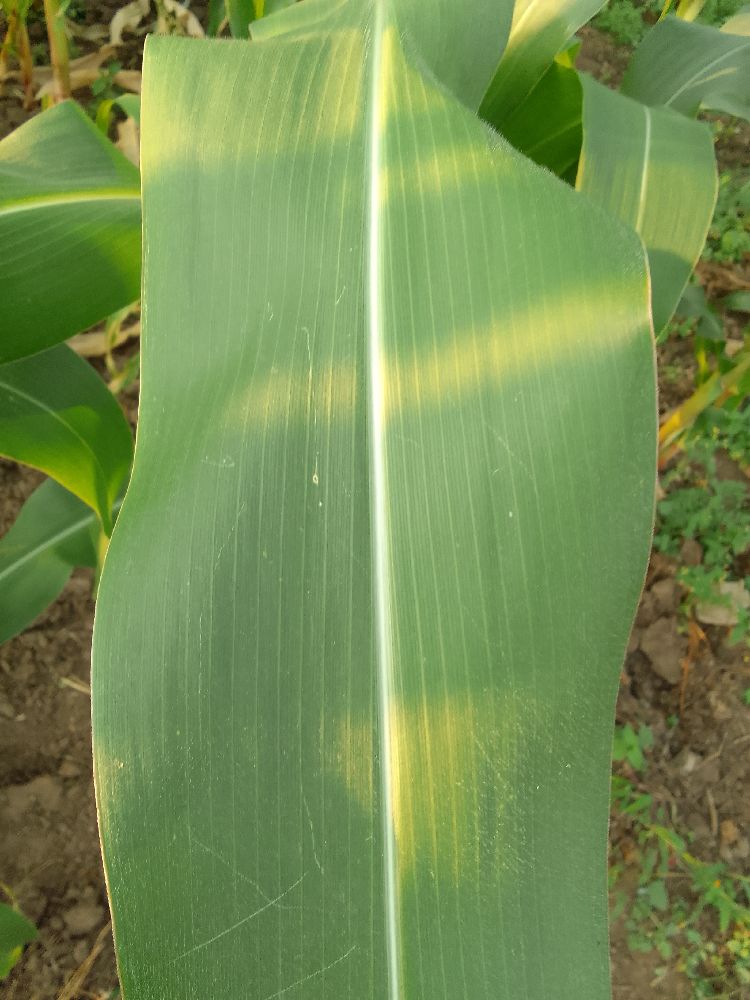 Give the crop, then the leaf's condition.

maize, healthy
